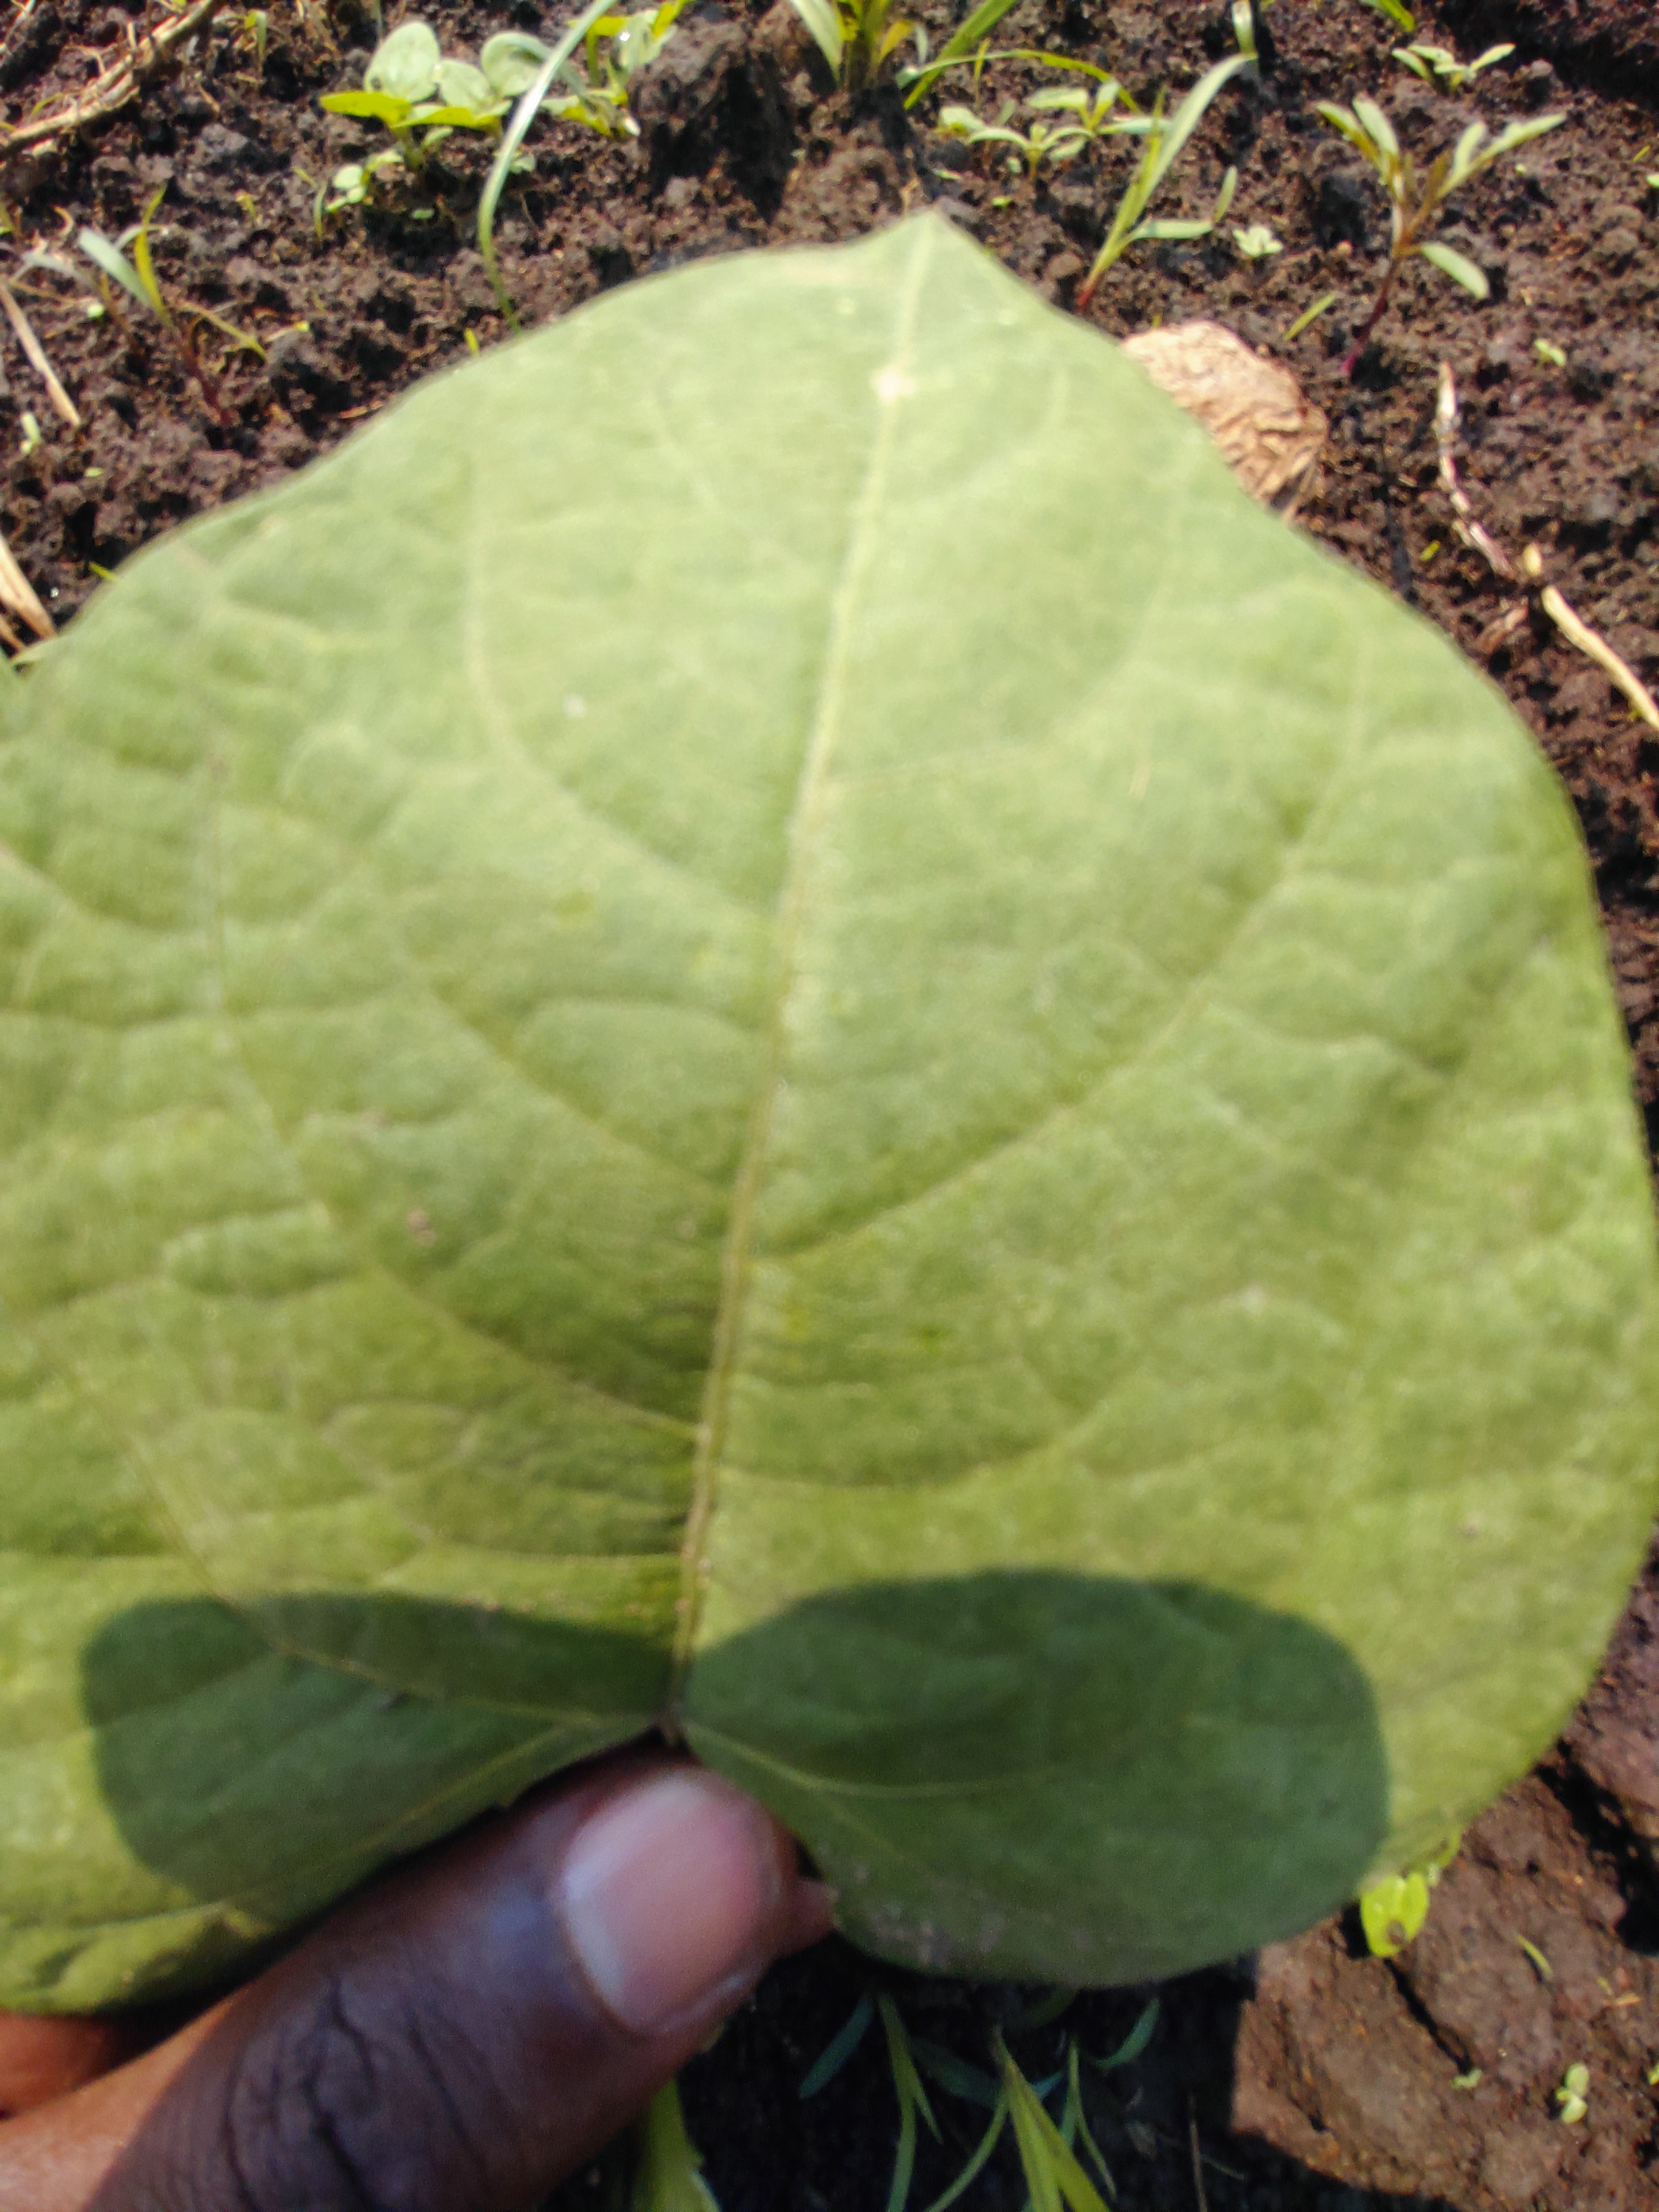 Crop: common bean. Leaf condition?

healthy
